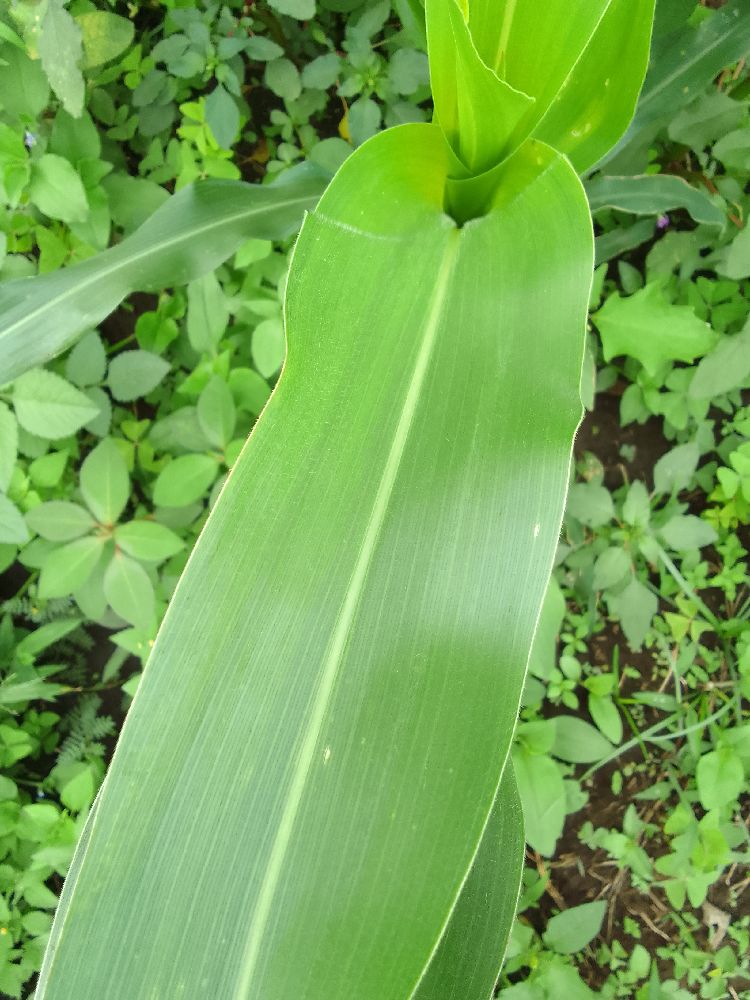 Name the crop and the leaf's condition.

maize, healthy
